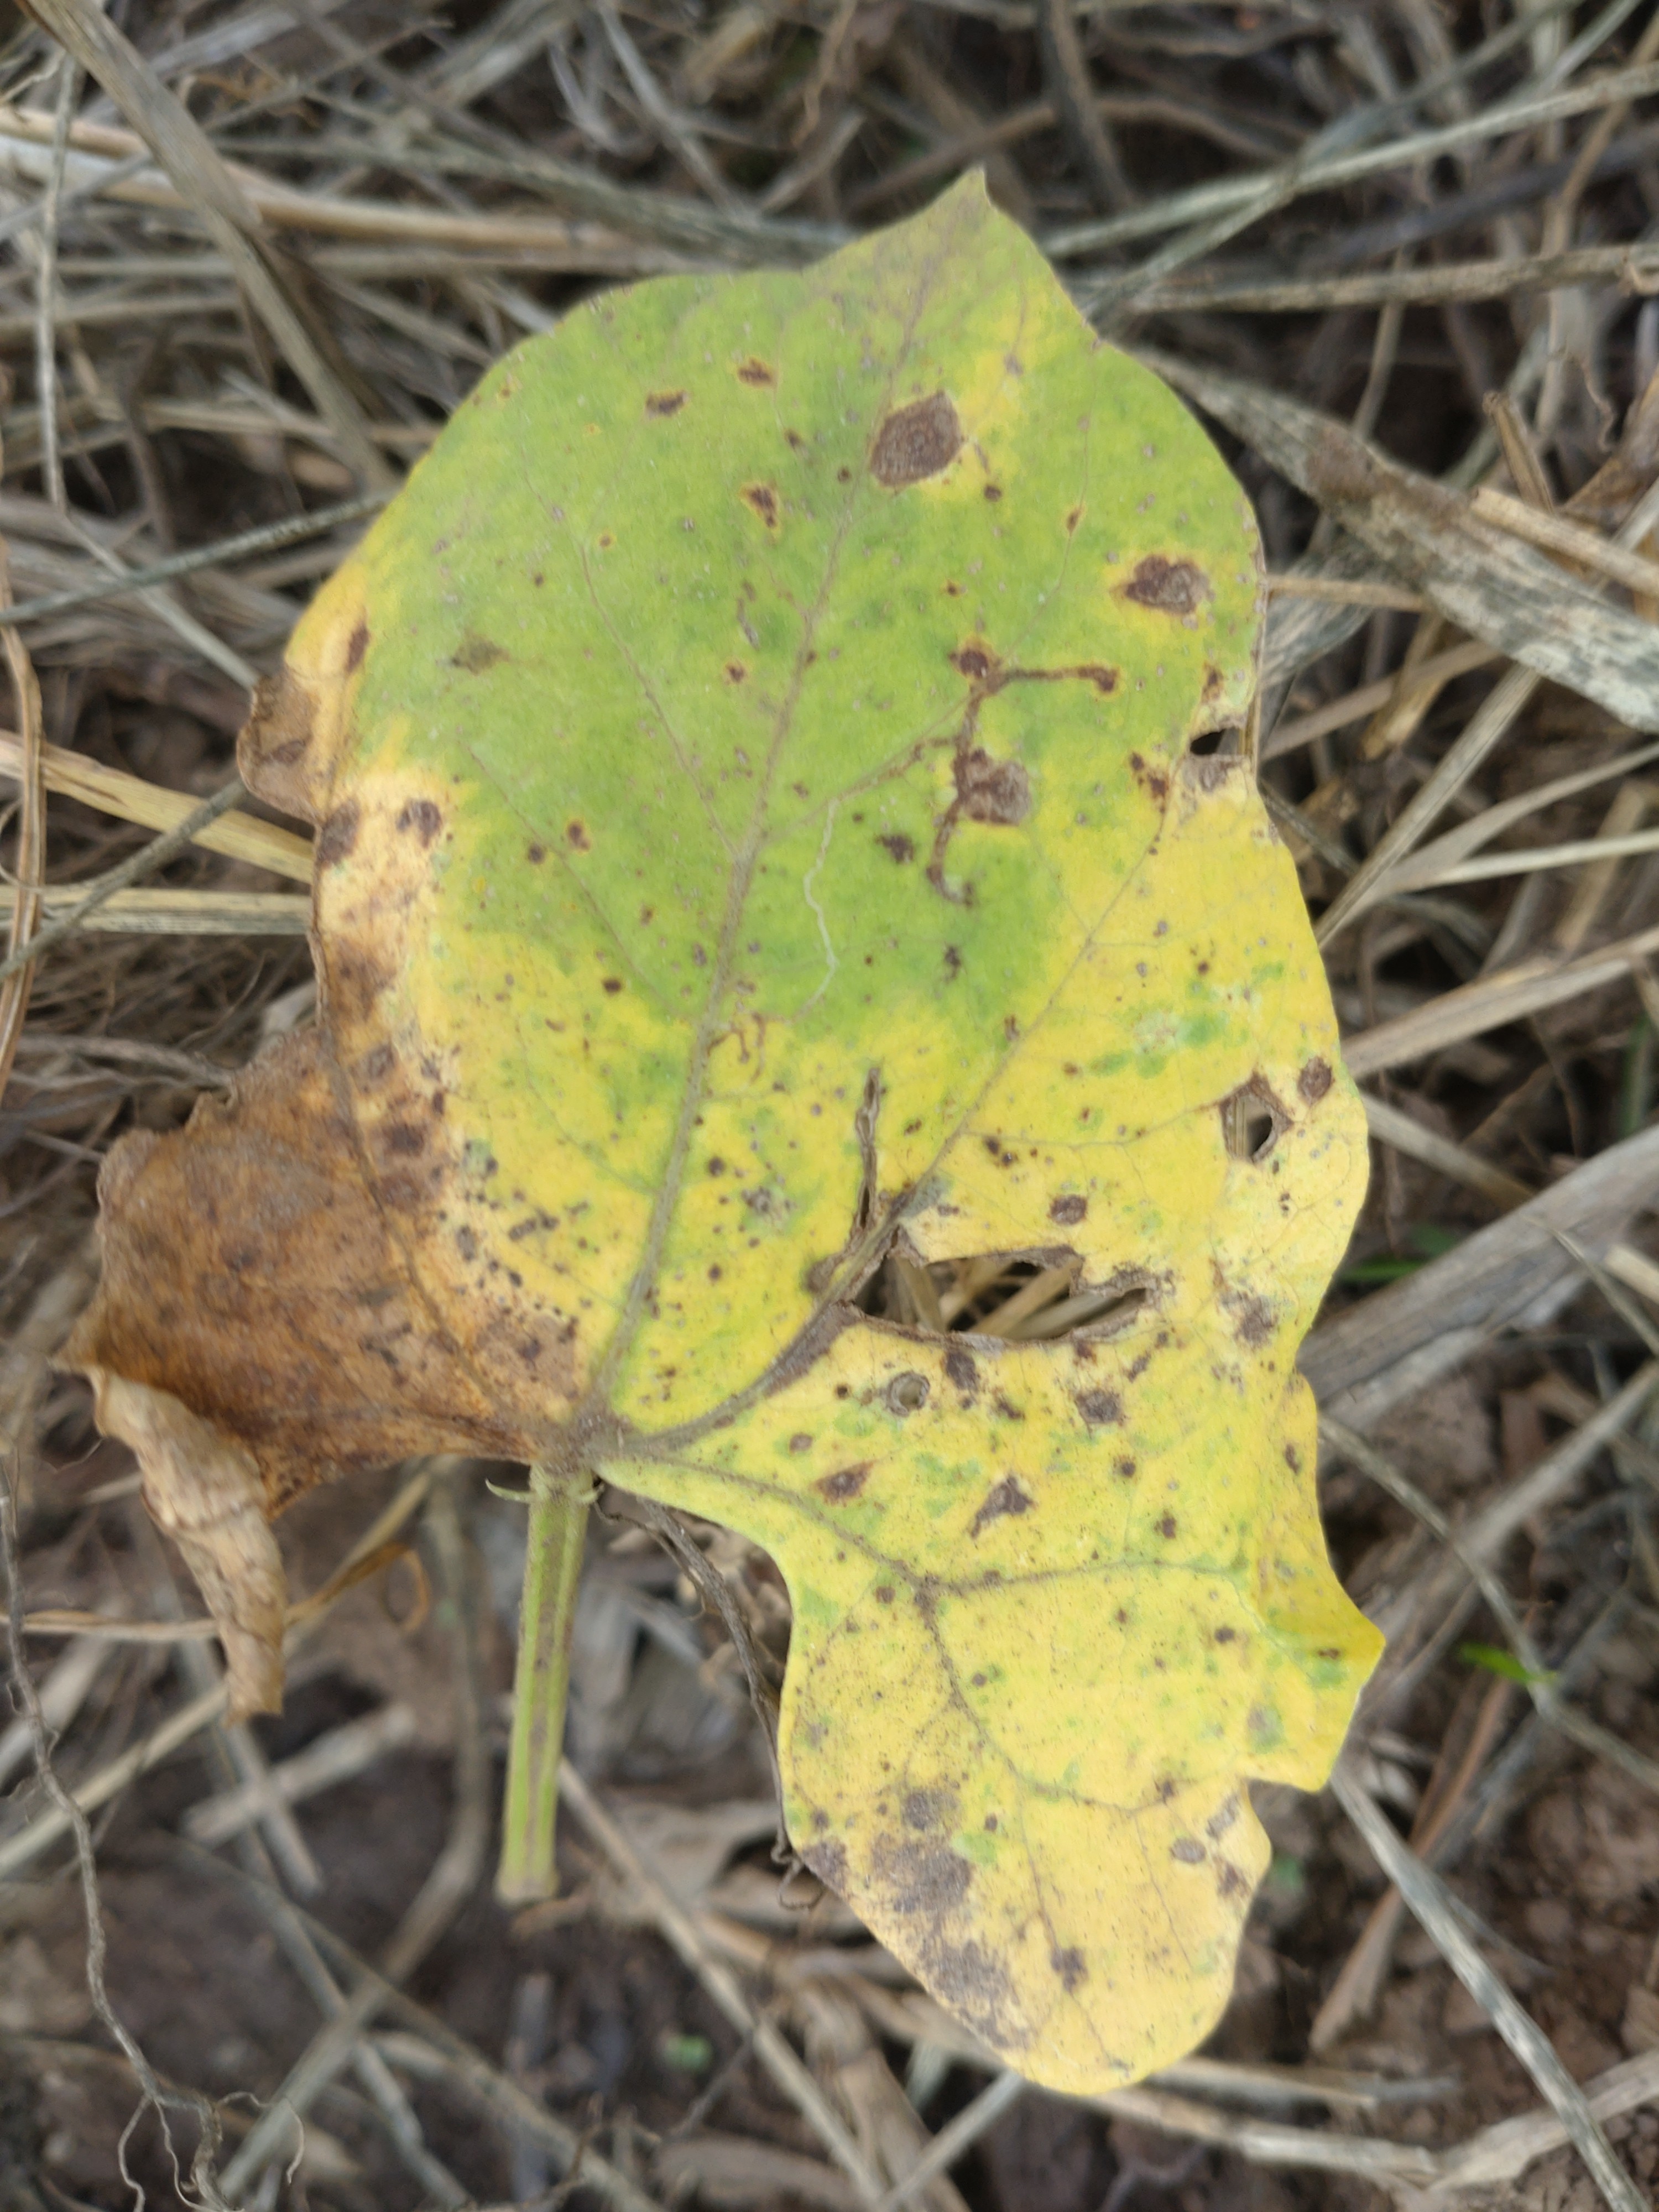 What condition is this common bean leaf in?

anthracnose
